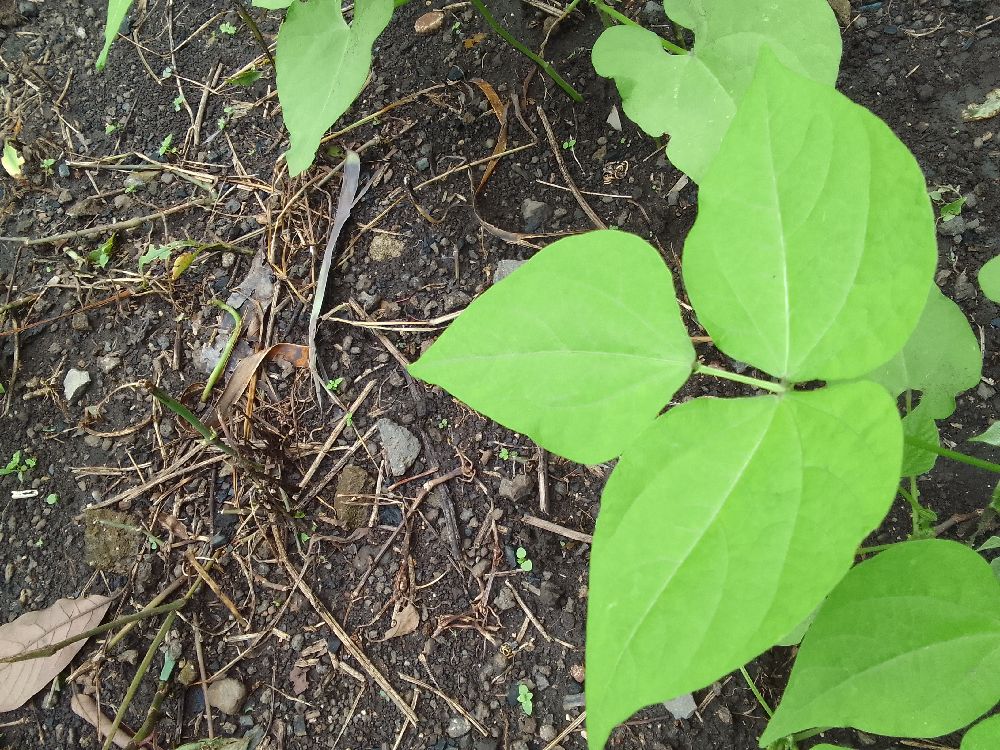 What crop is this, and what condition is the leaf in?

common bean, healthy
